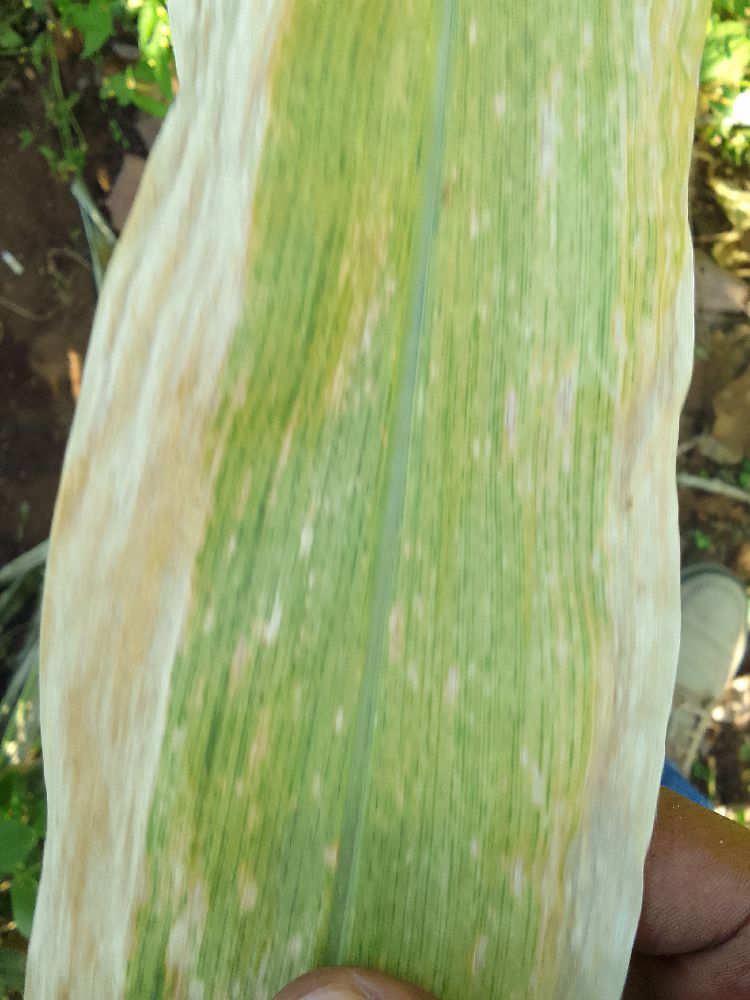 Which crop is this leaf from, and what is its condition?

maize, maize lethal necrosis
